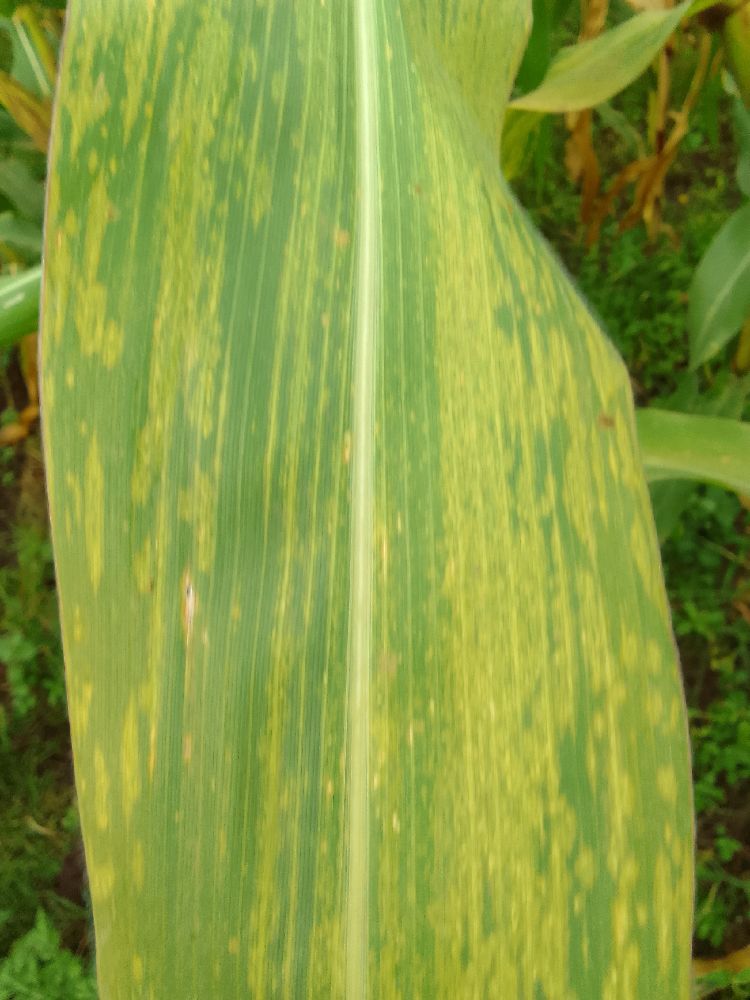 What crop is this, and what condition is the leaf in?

maize, maize lethal necrosis
